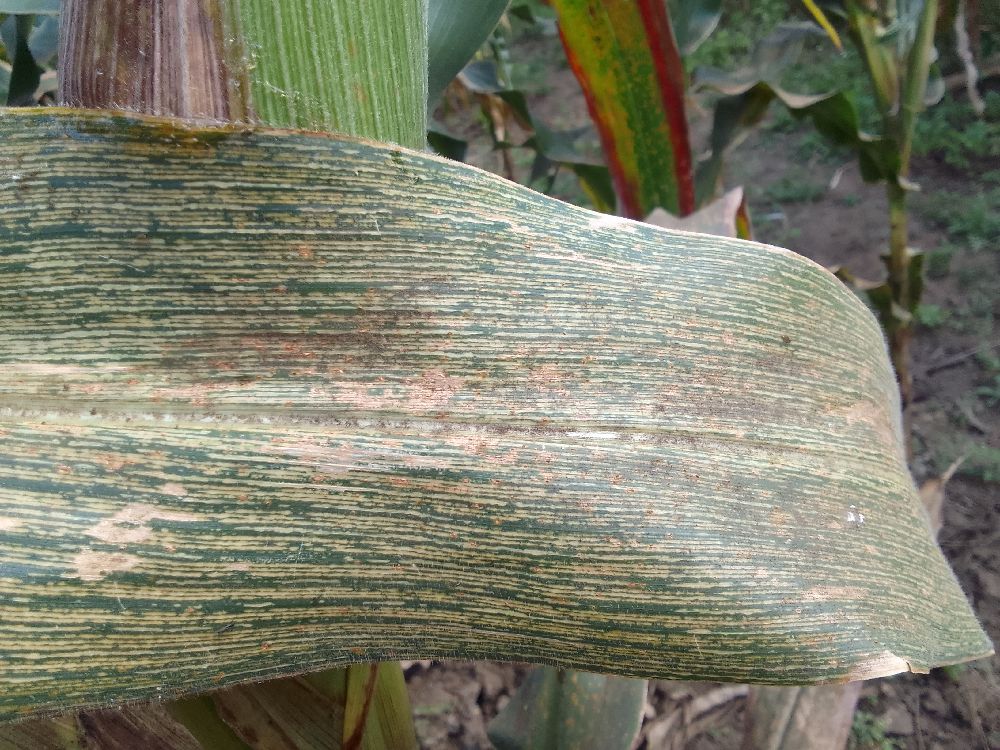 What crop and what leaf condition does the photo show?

maize, maize streak virus
